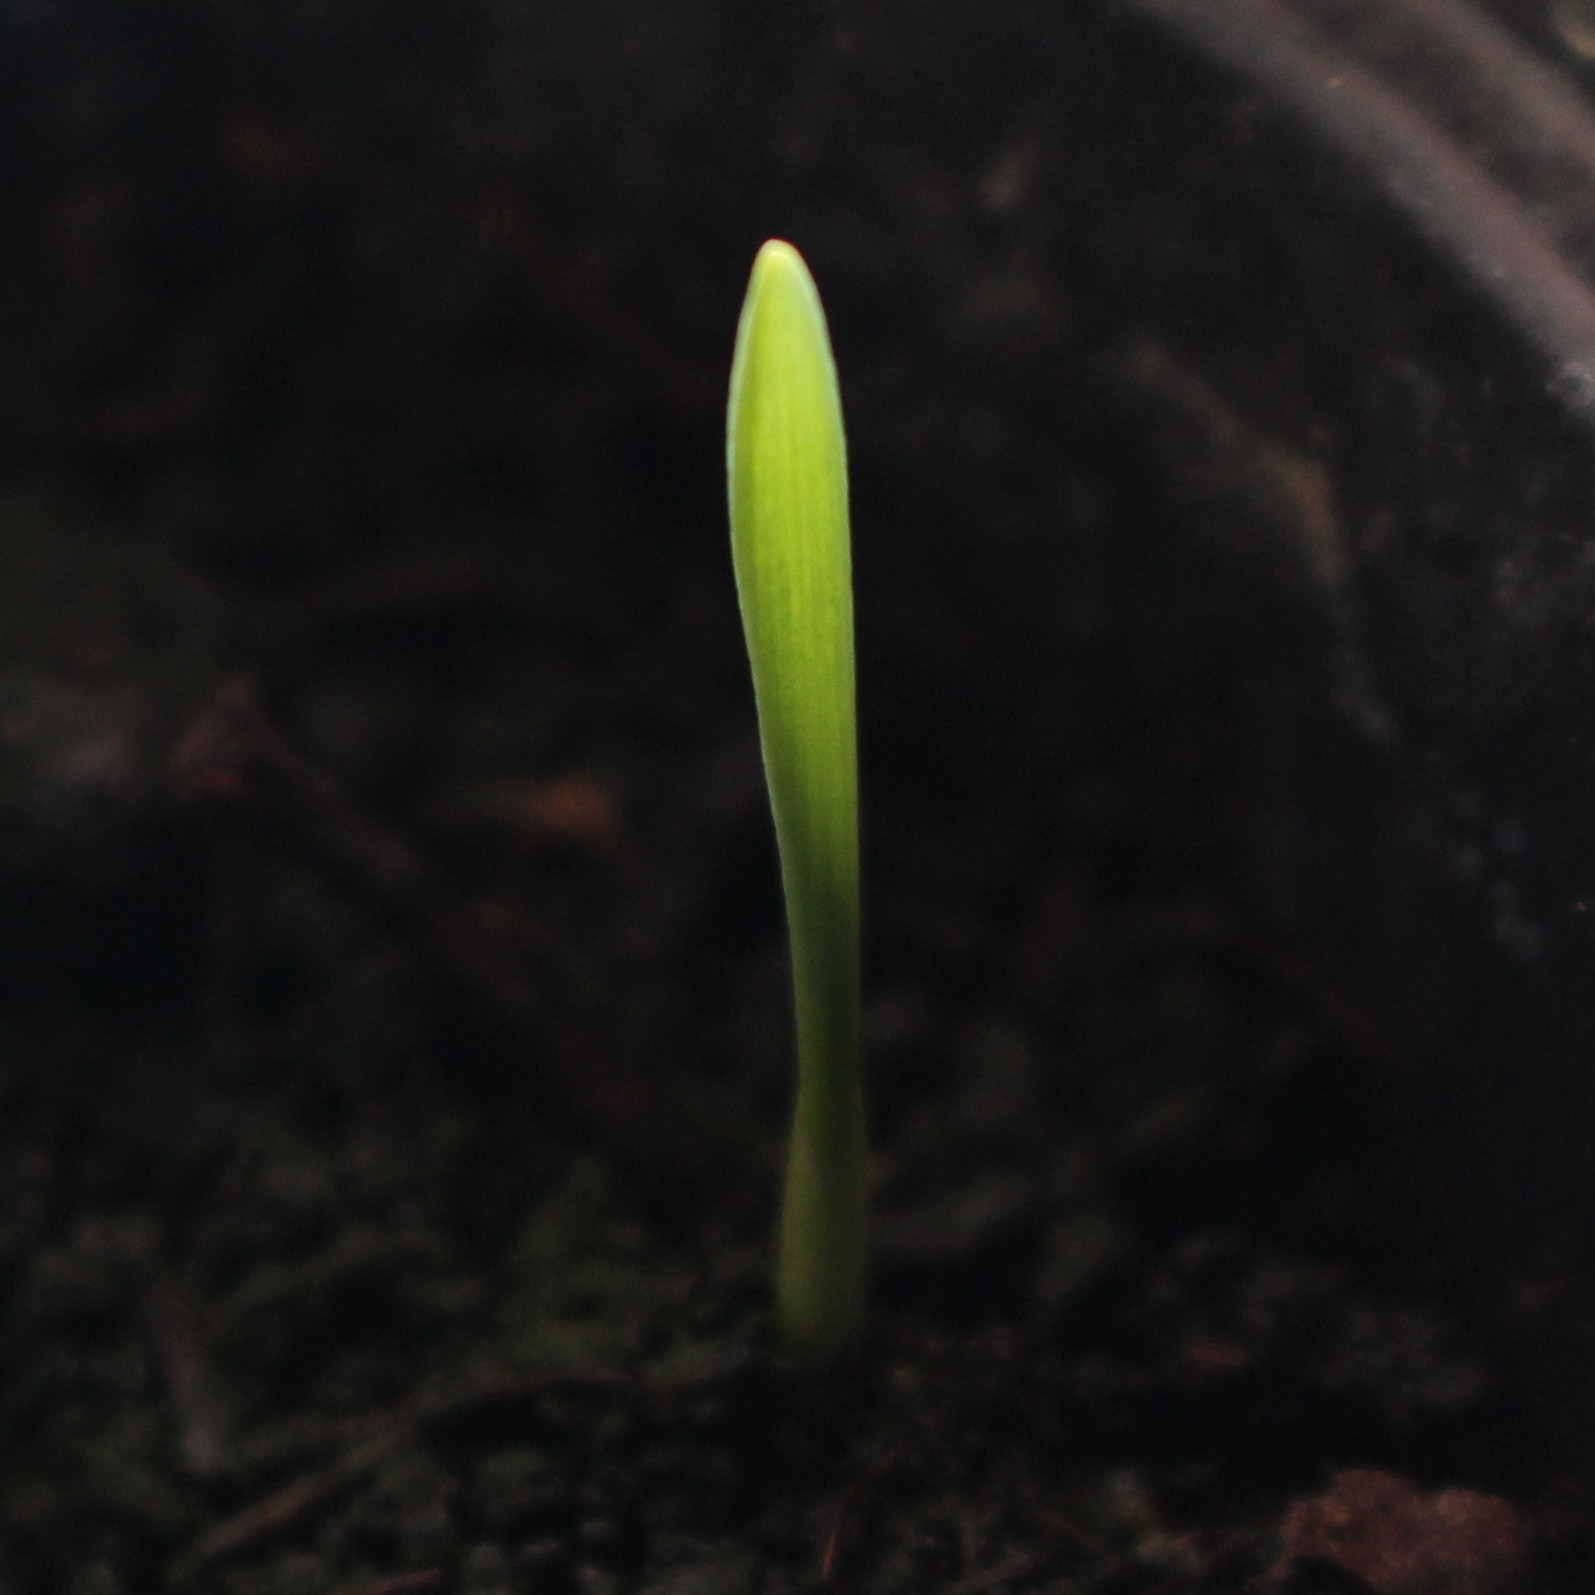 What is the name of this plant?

Avena sterilis
